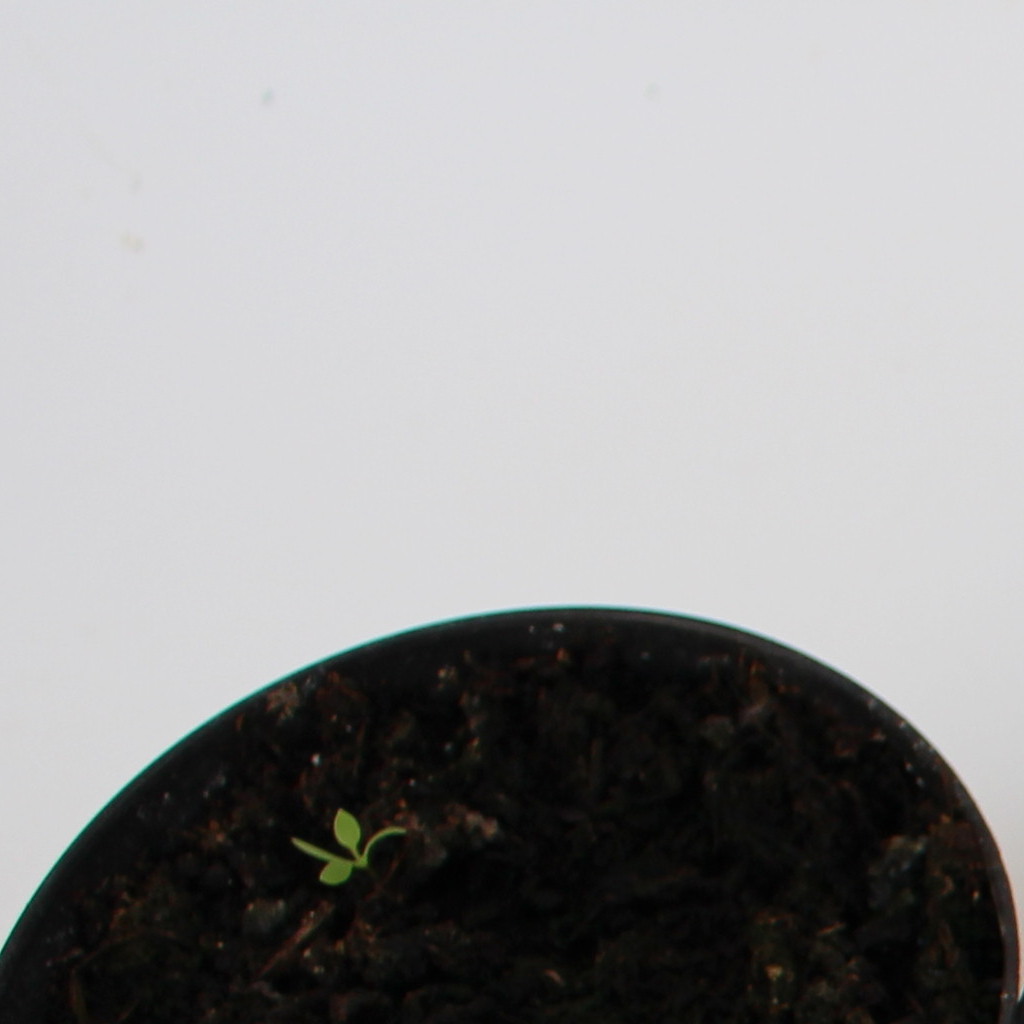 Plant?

Papaver rhoeas
